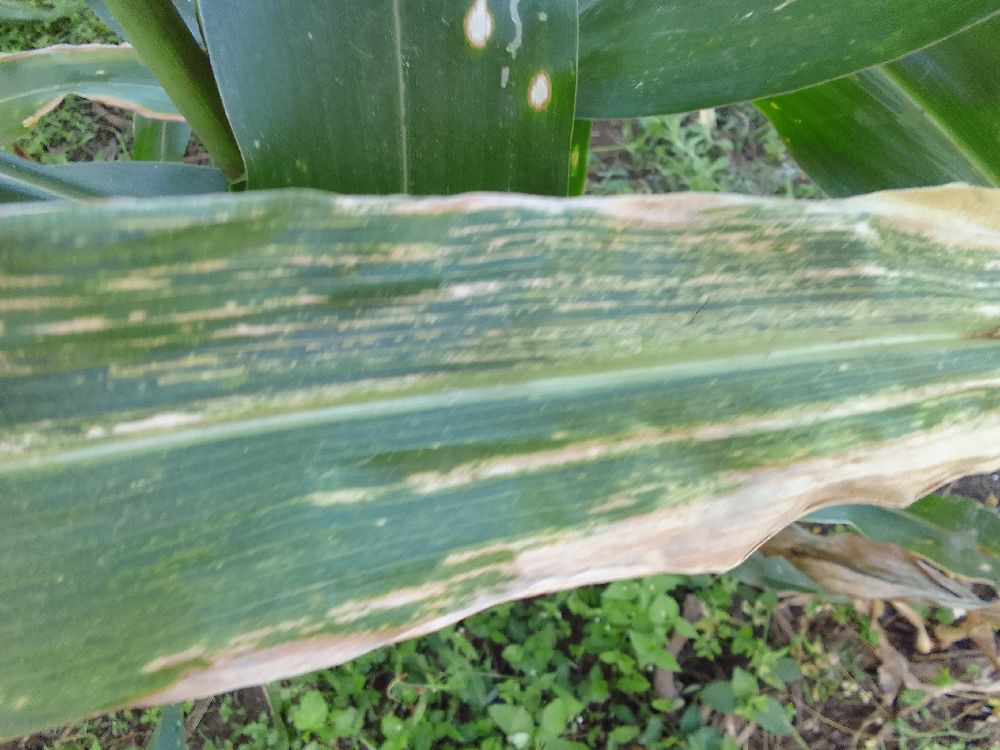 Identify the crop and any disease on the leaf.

maize, maize lethal necrosis
